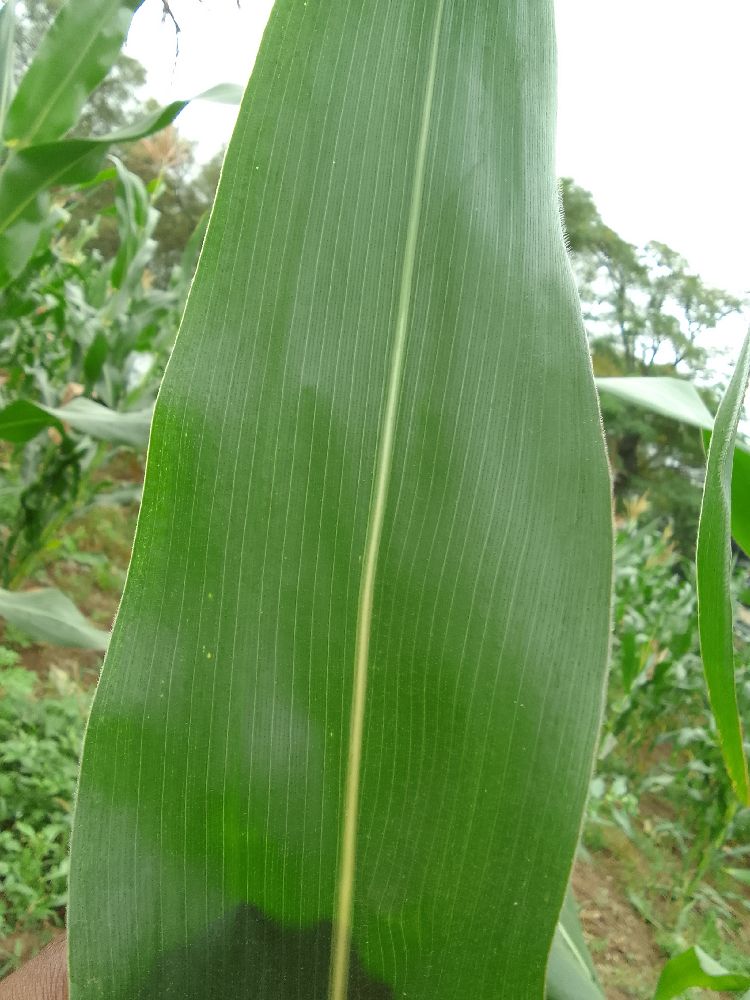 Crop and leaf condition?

maize, healthy
